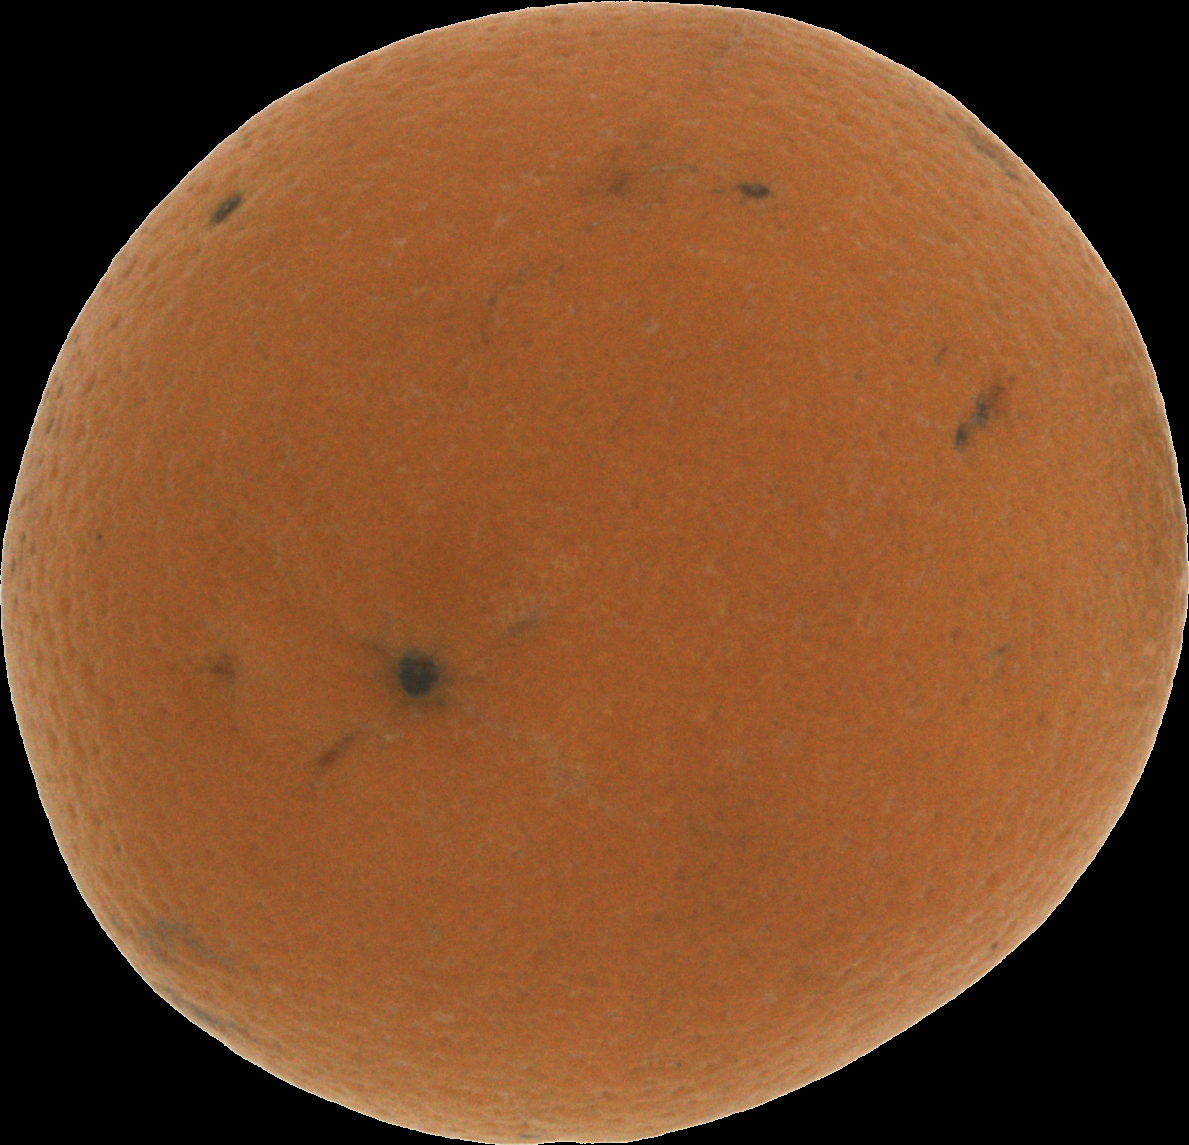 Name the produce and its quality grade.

orange, bad
